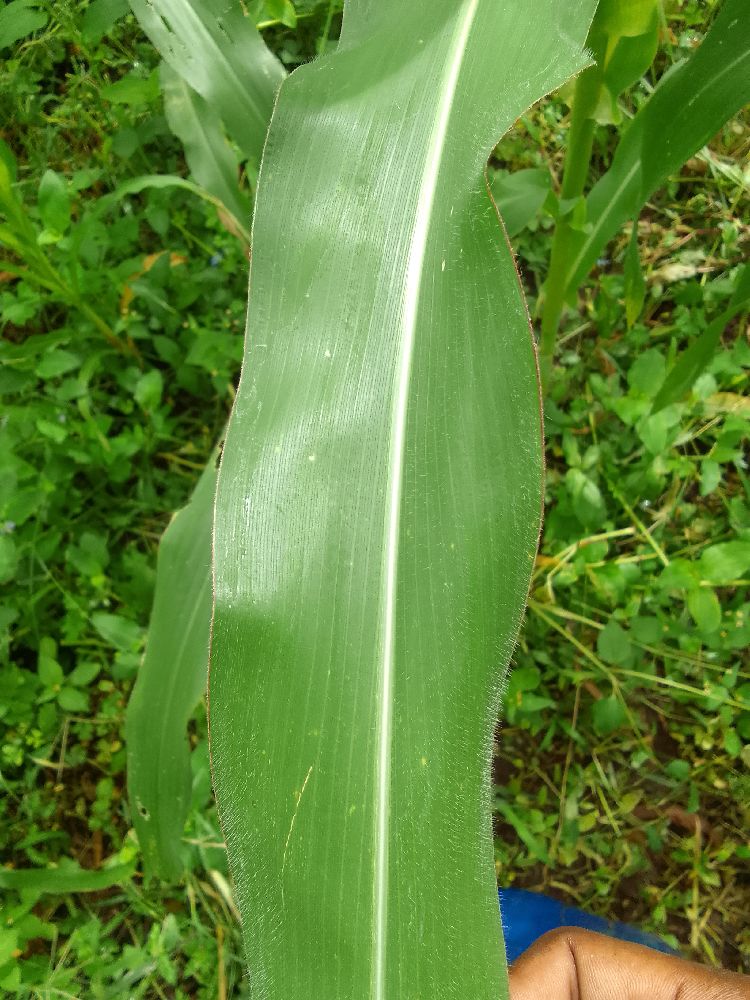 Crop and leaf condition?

maize, healthy
